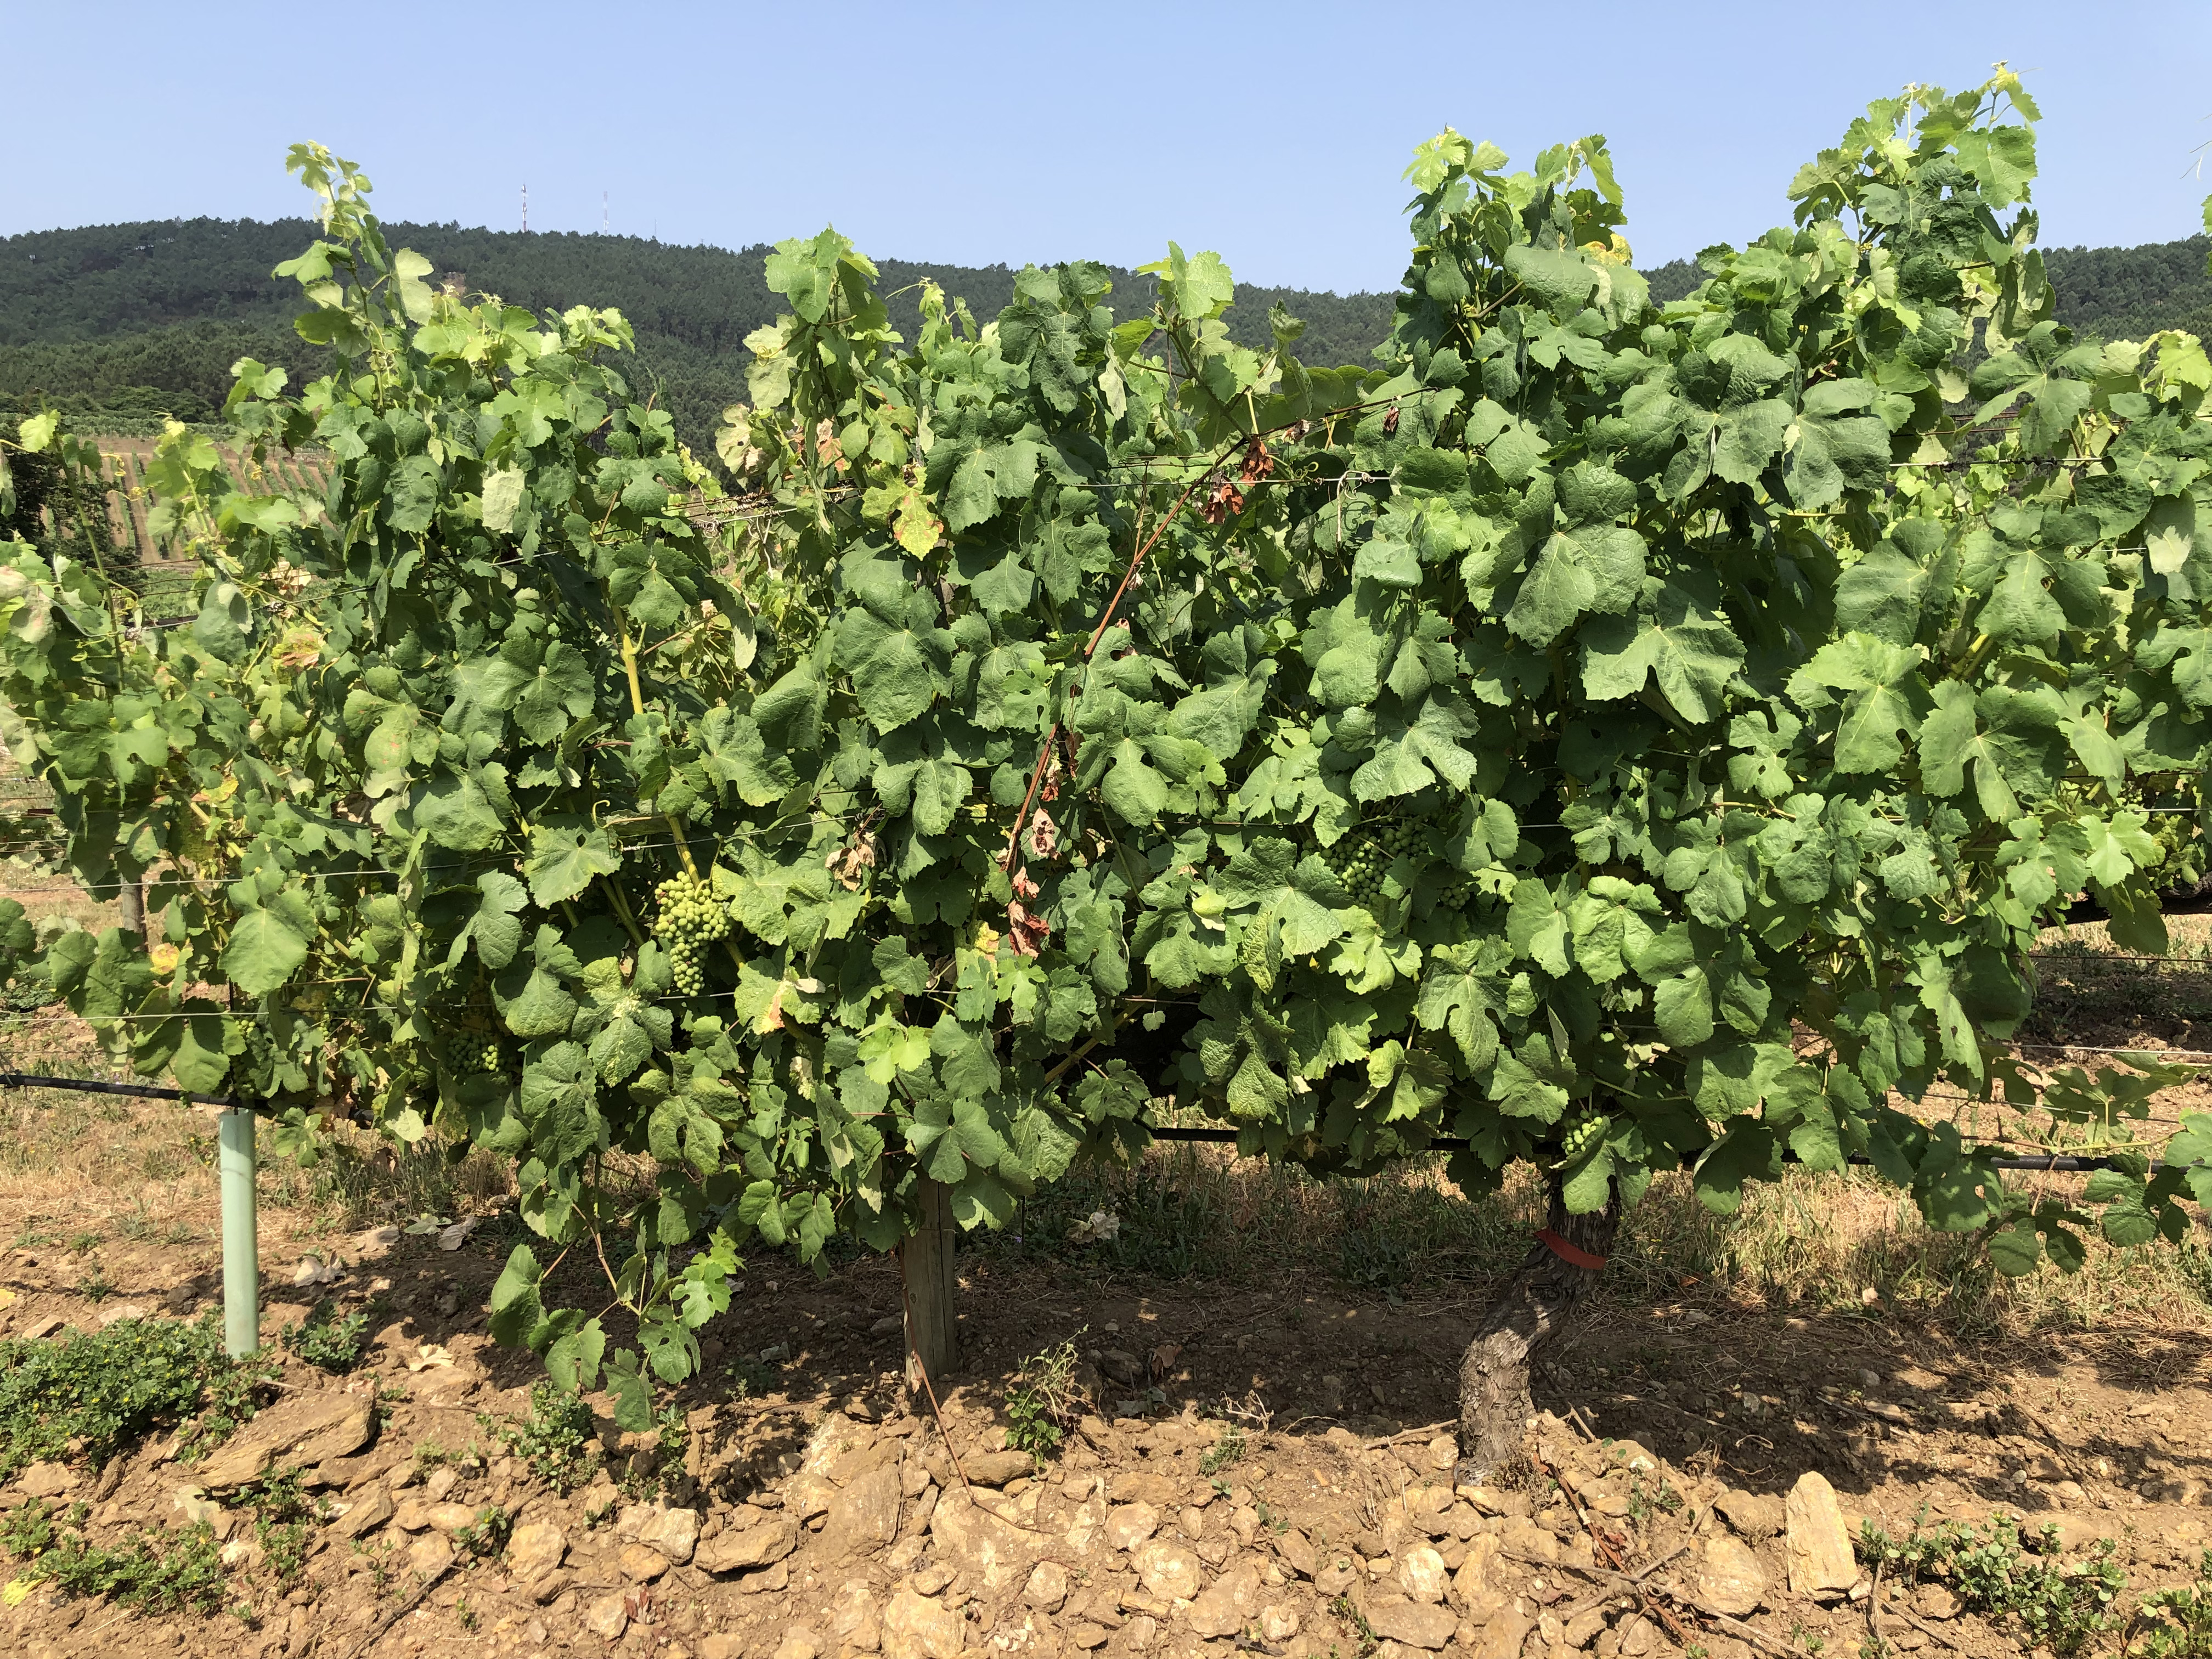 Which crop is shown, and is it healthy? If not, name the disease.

grapevine, affected by esca disease
